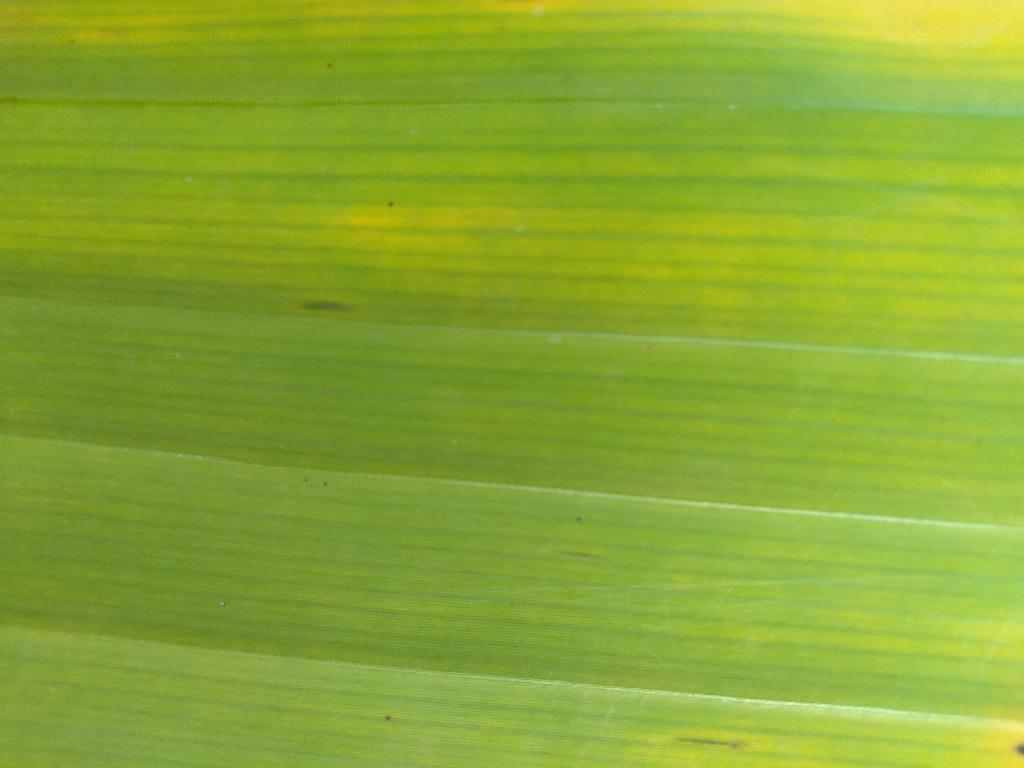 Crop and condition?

banana, fusarium wilt race 1
